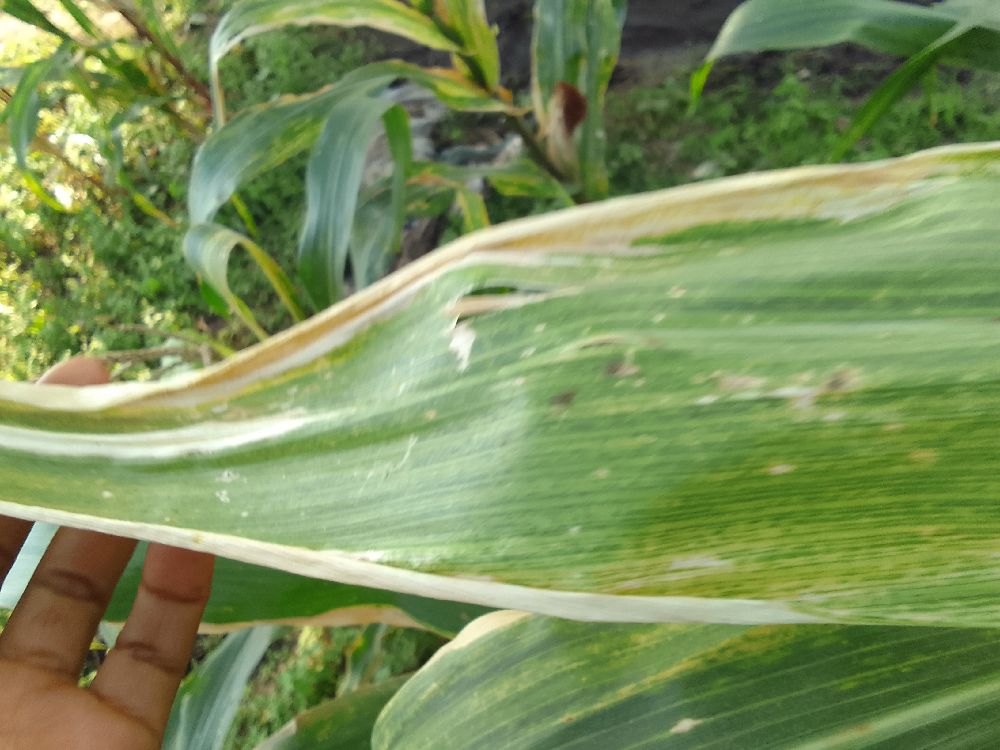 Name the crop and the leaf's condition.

maize, maize lethal necrosis
